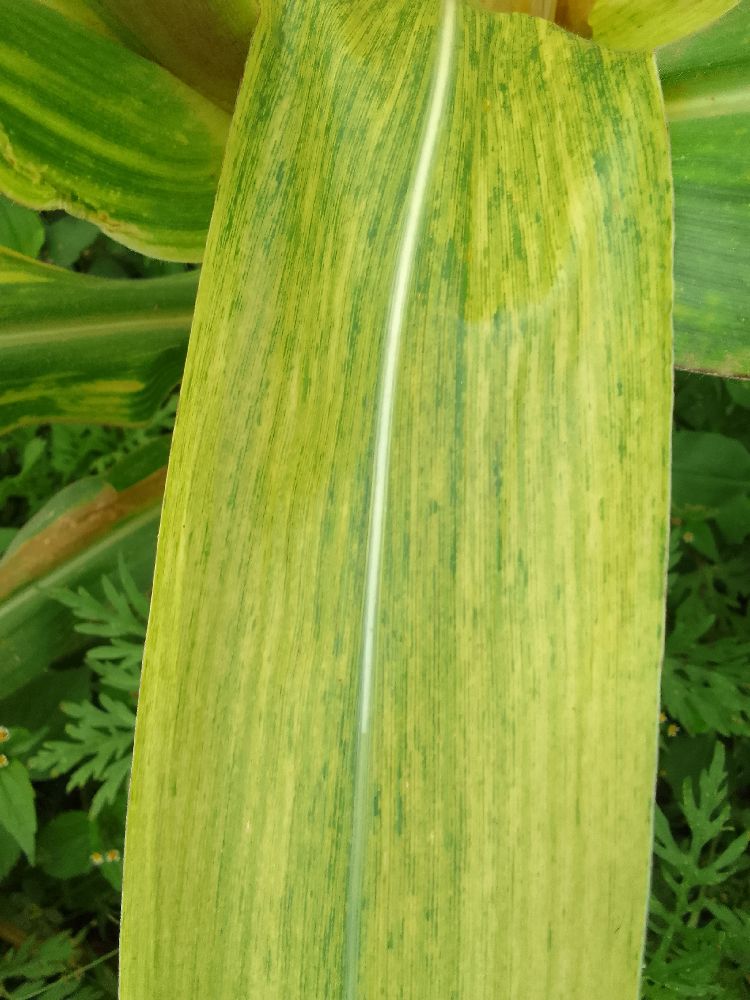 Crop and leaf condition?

maize, maize lethal necrosis
